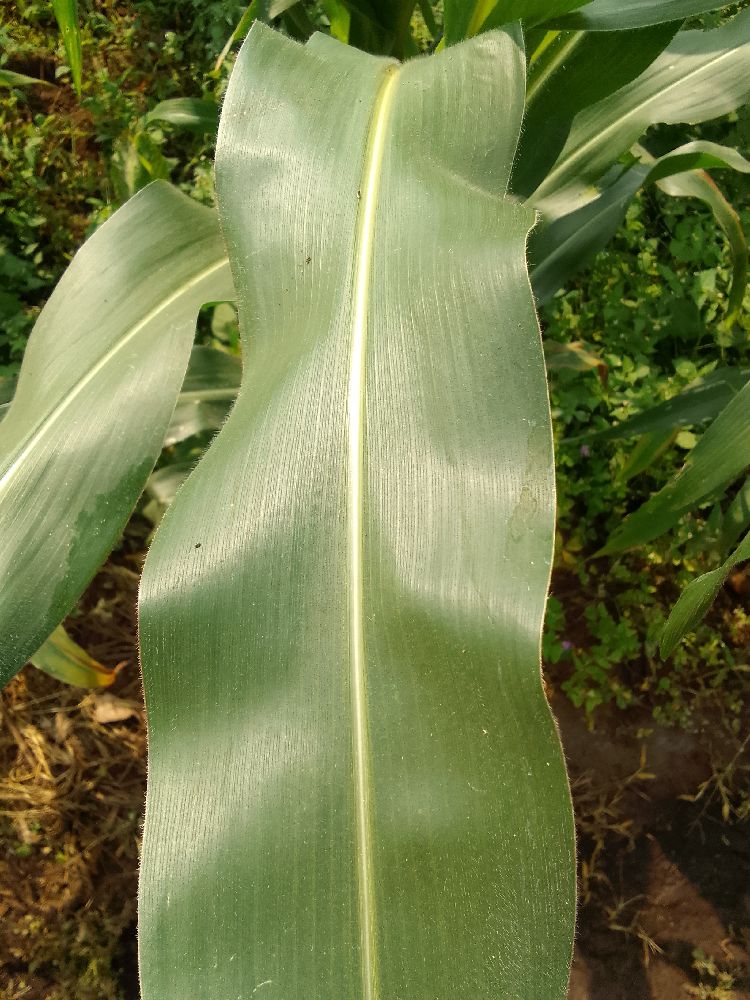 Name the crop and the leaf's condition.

maize, healthy
